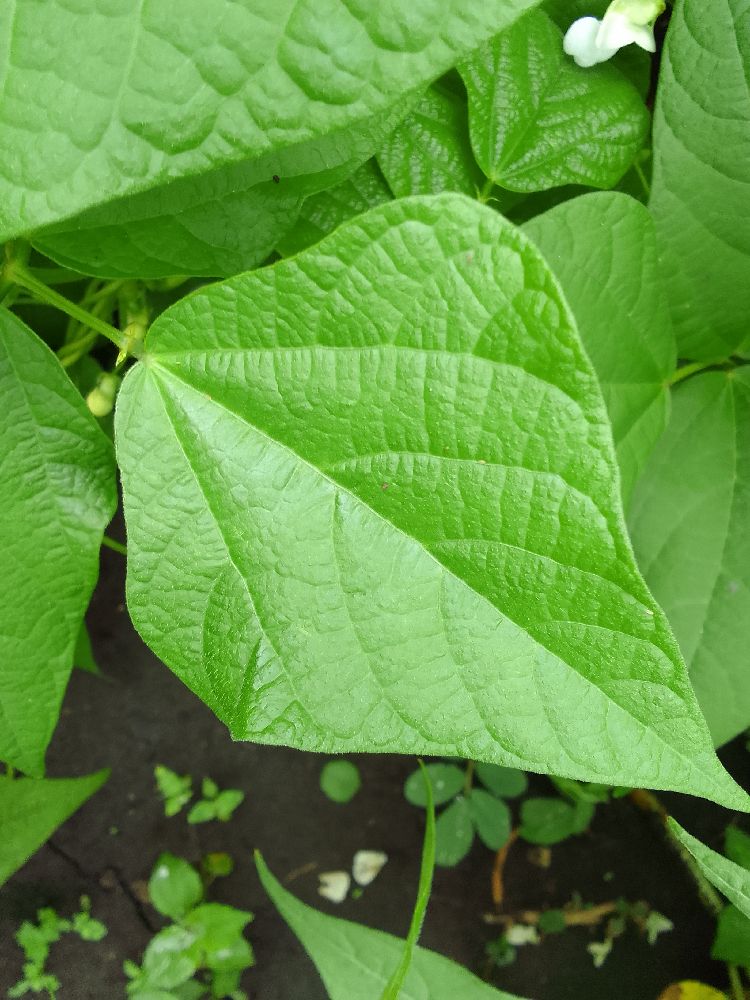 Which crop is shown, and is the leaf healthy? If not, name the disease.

common bean, healthy
